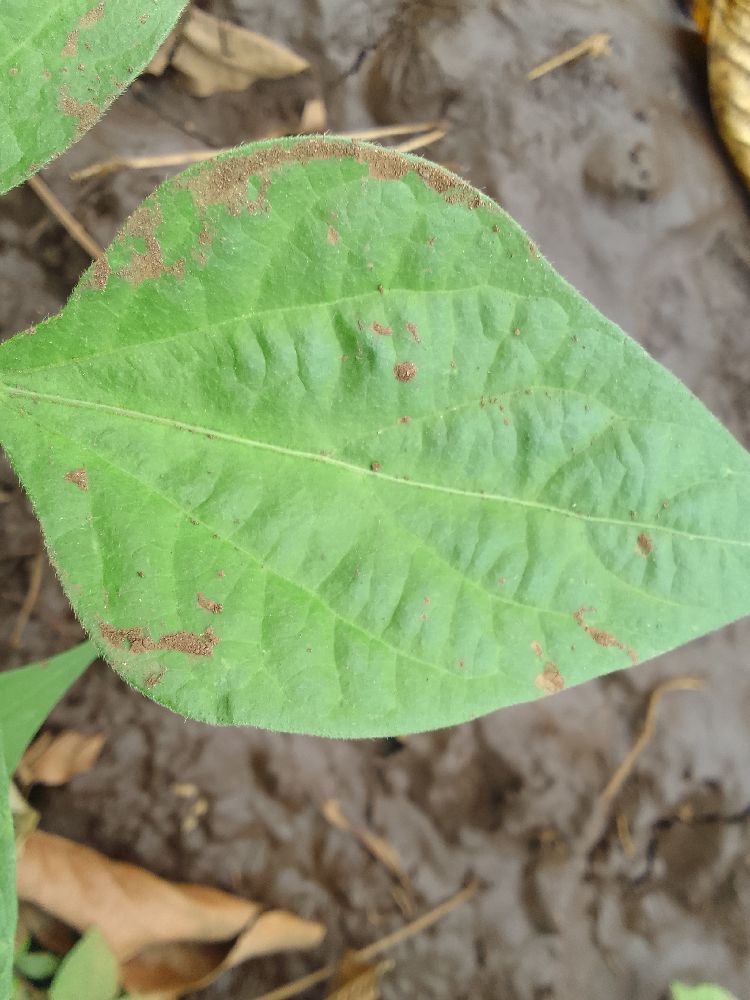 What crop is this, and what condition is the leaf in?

common bean, healthy
